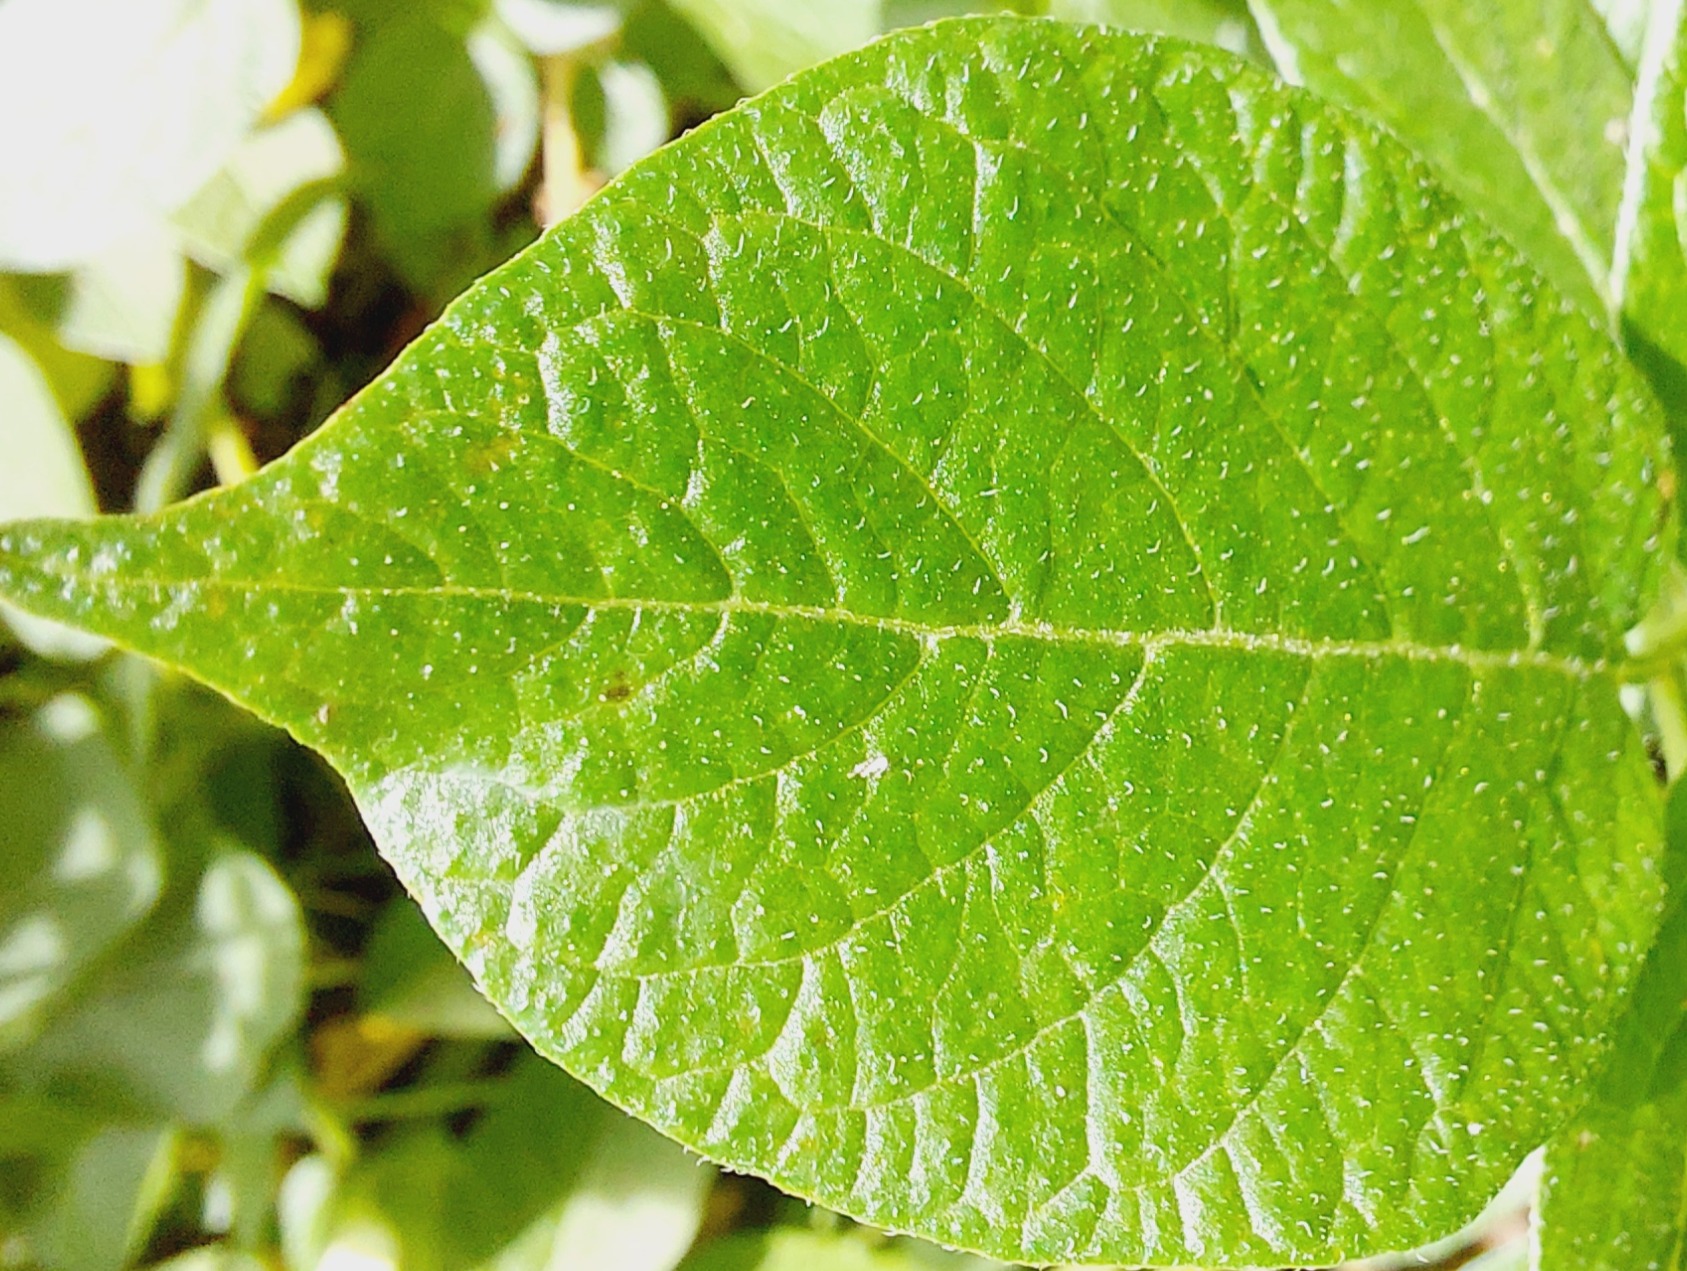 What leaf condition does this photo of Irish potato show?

healthy
